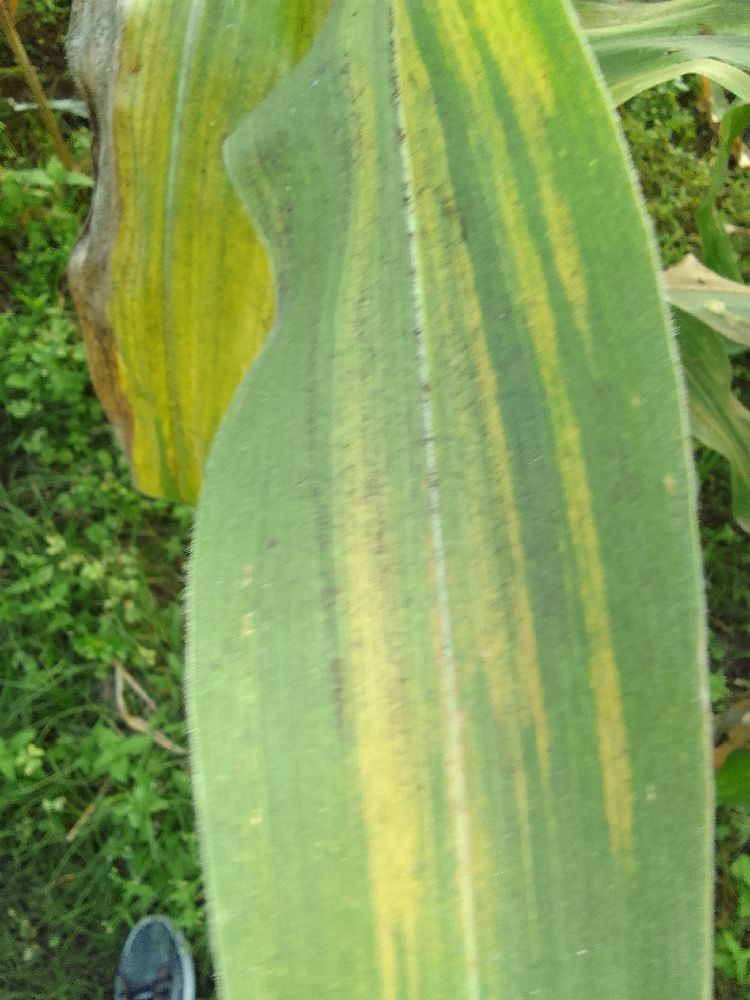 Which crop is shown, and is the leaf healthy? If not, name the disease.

maize, maize lethal necrosis
